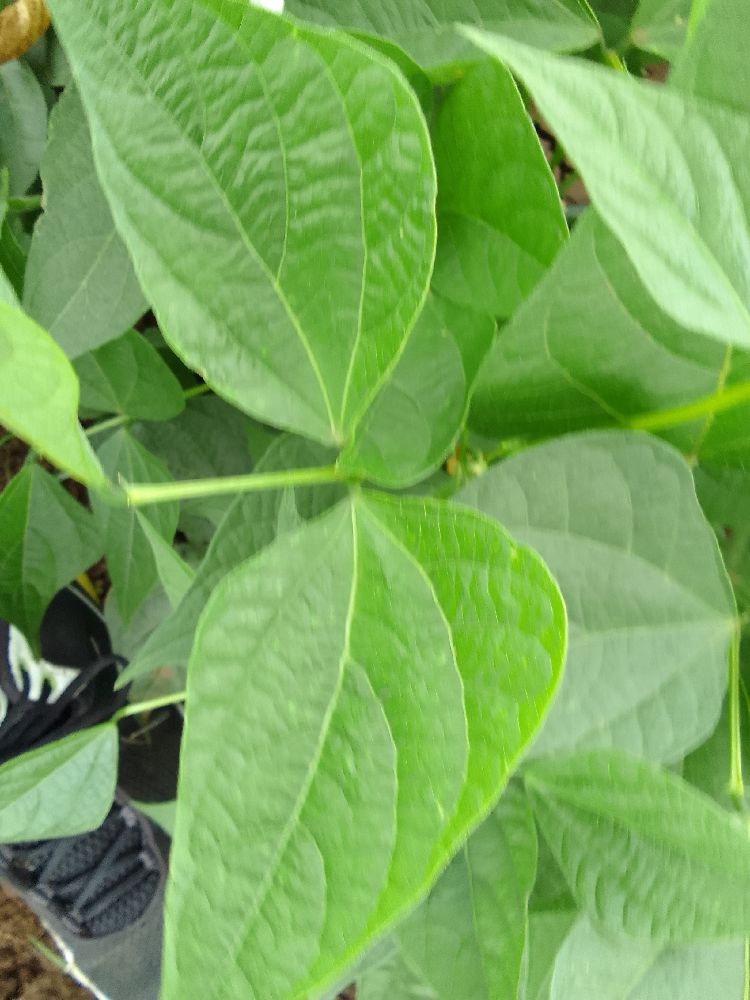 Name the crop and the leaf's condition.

common bean, healthy
